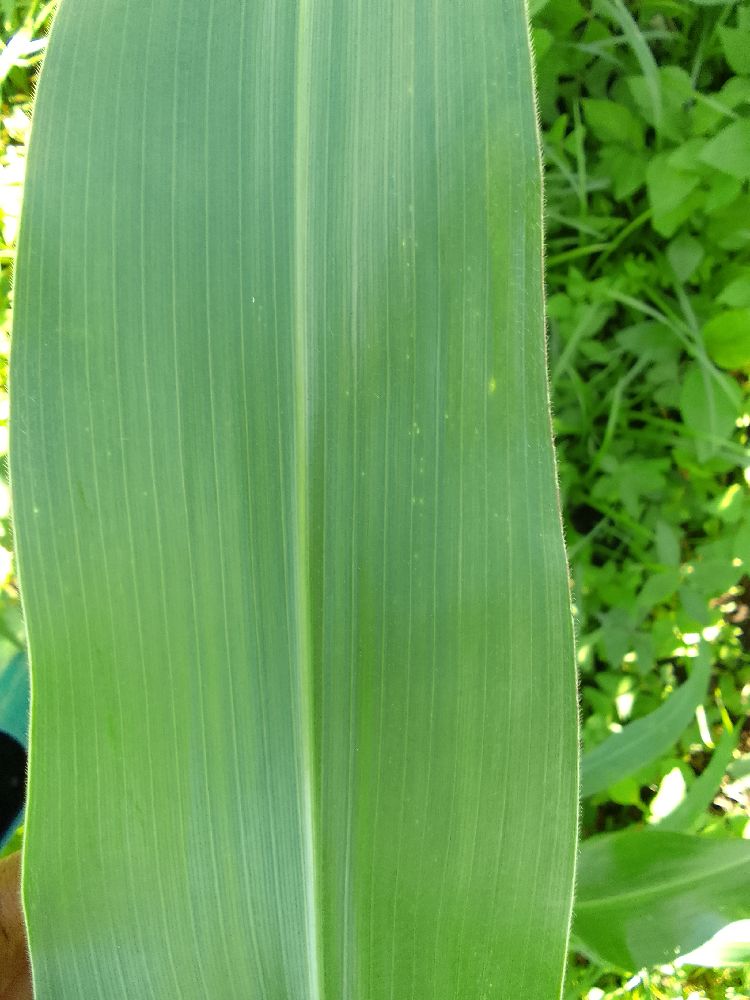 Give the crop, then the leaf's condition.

maize, healthy
